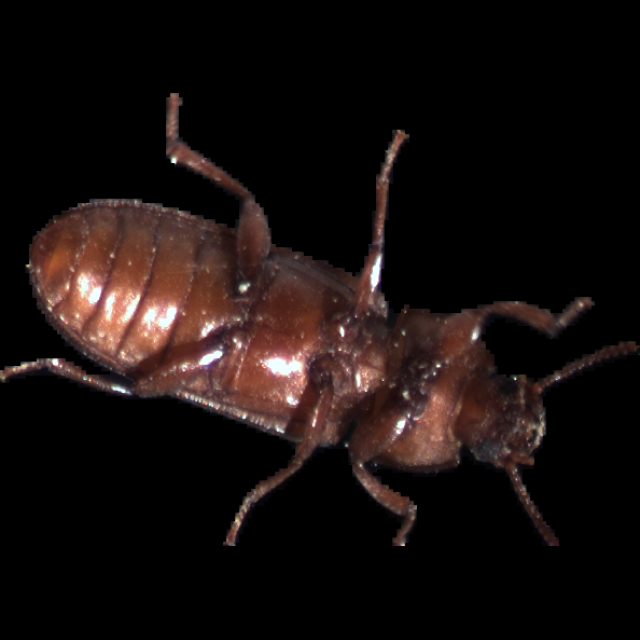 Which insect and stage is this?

mealworm beetle
